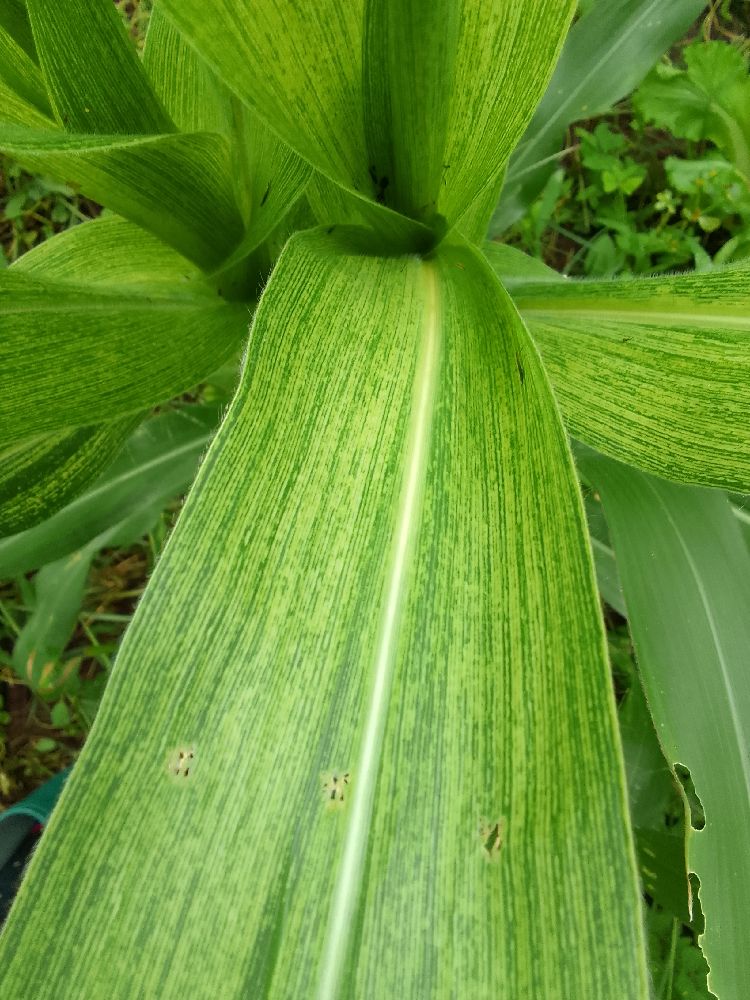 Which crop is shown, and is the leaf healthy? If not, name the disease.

maize, maize streak virus
